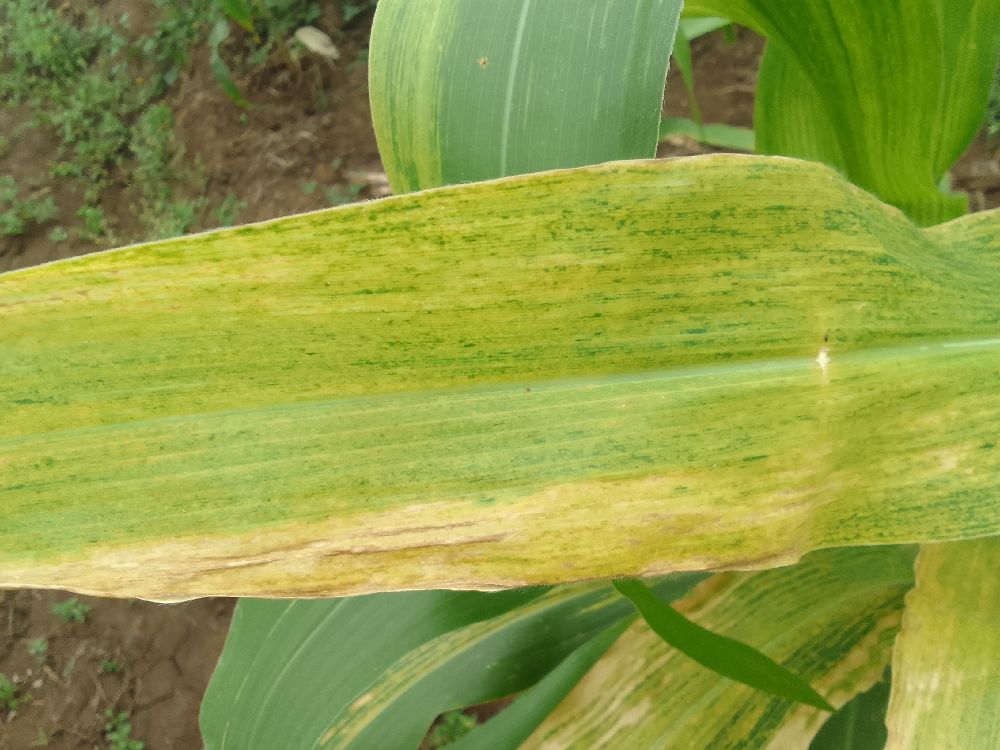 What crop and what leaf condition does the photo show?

maize, maize lethal necrosis
